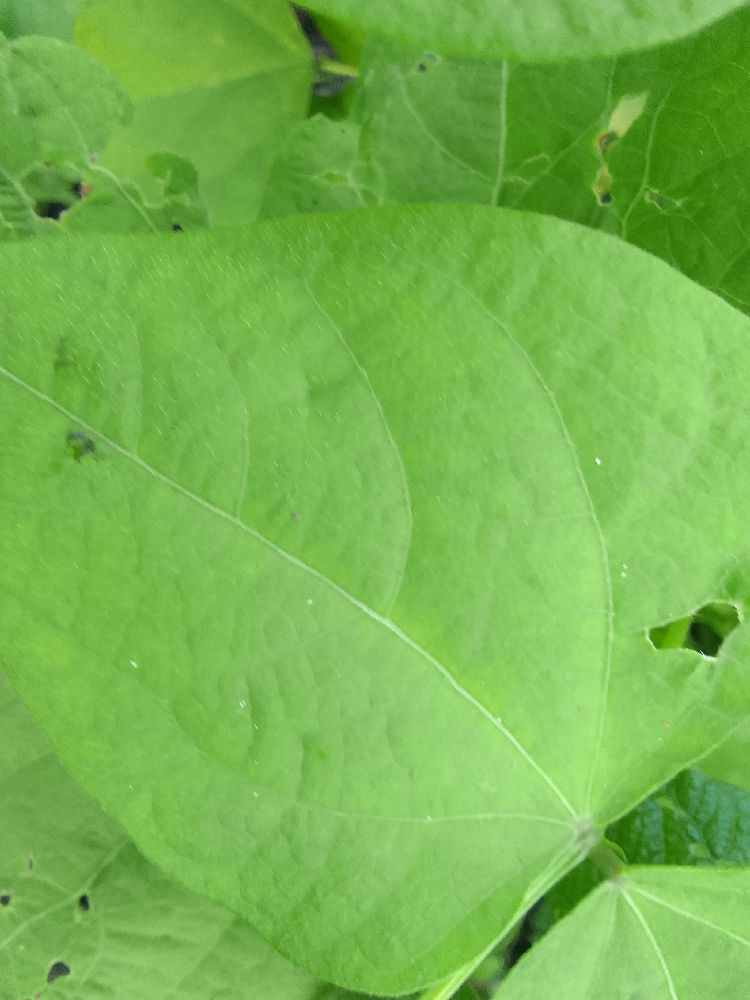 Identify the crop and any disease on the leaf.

common bean, healthy
